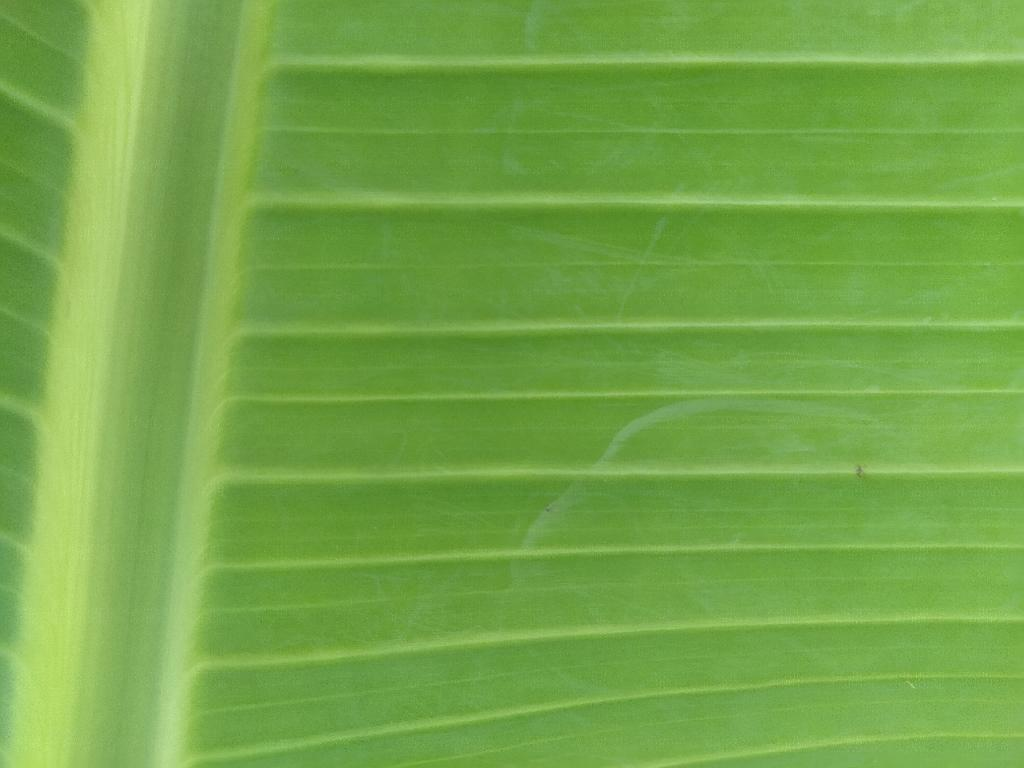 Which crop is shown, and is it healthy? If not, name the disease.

banana, healthy
